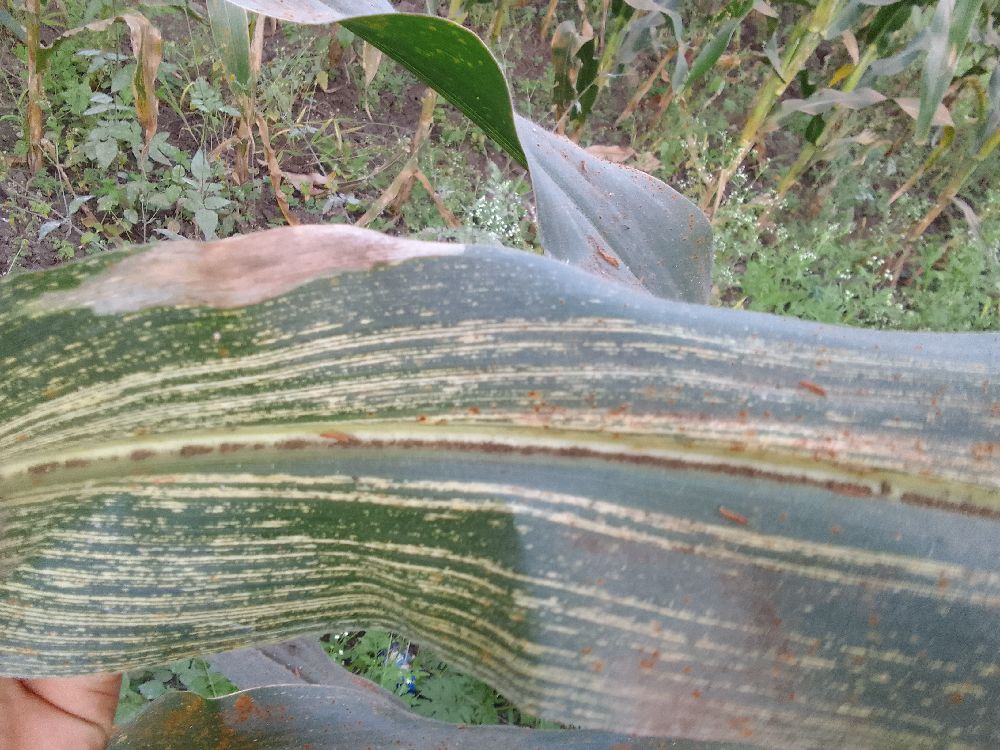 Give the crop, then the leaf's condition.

maize, maize streak virus
